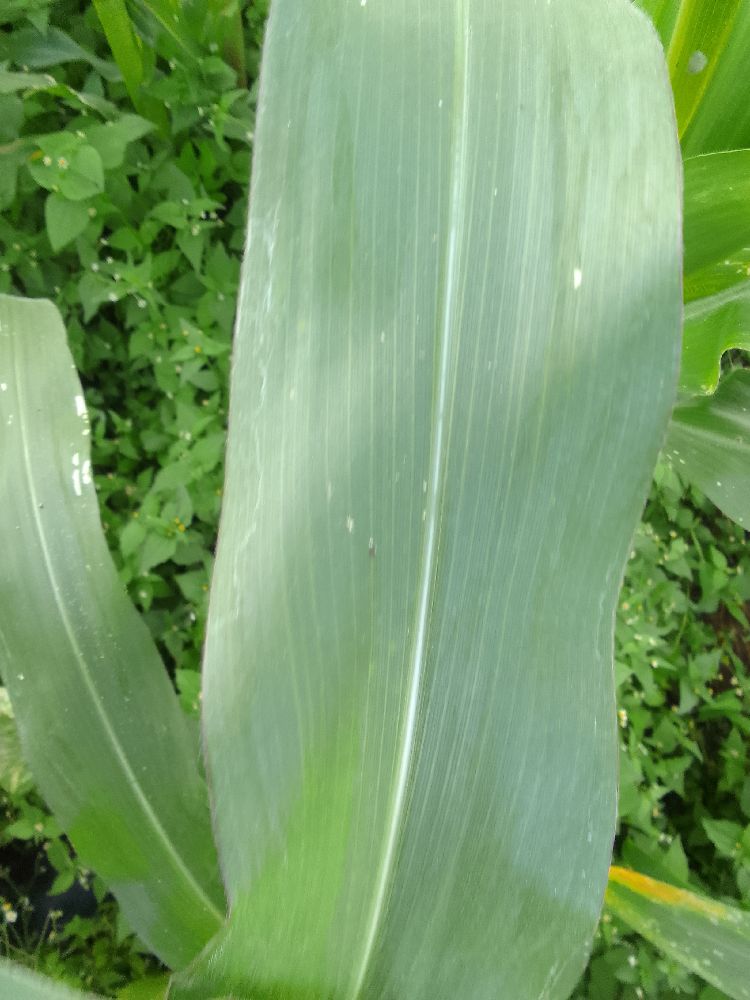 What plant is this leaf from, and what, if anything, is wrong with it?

maize, healthy
